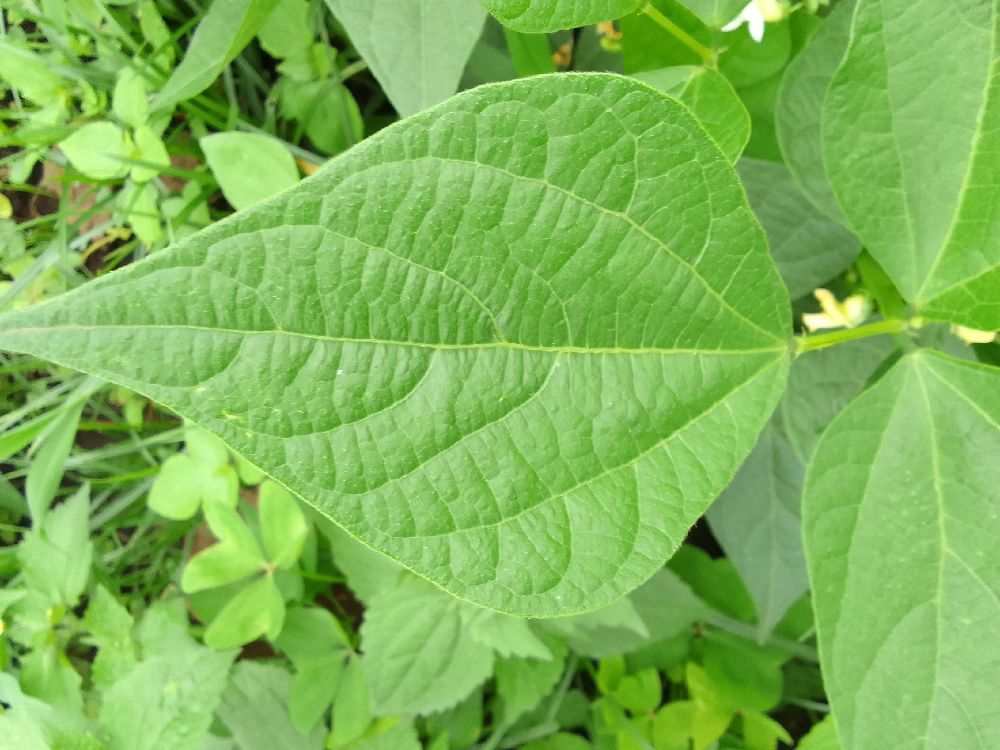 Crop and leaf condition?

common bean, healthy
